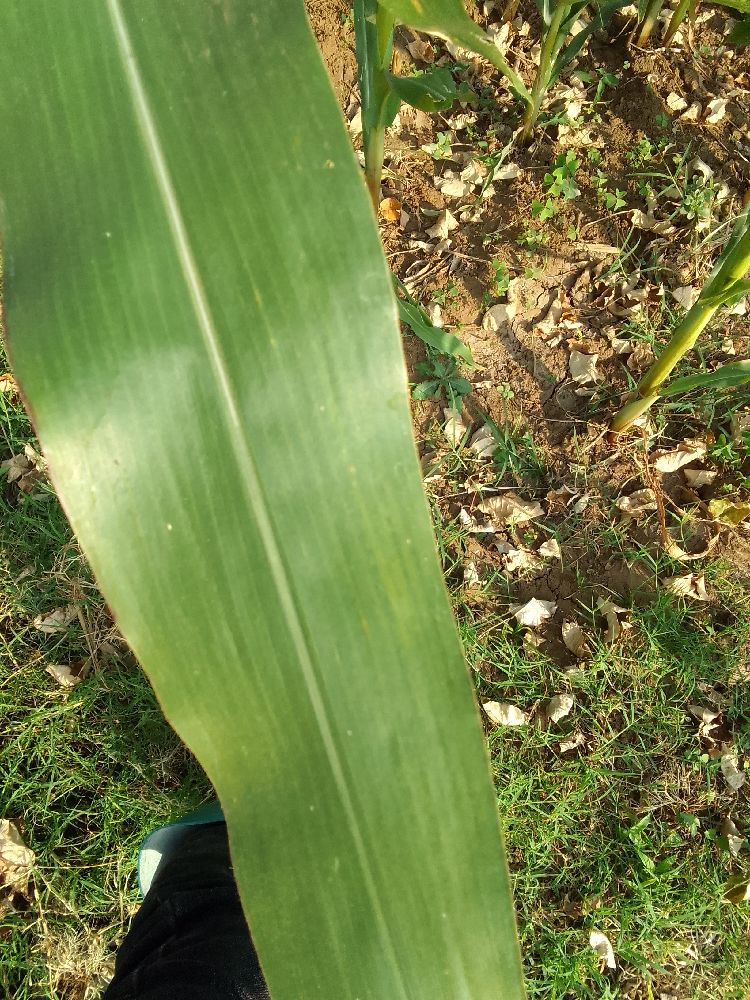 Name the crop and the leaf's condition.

maize, healthy
